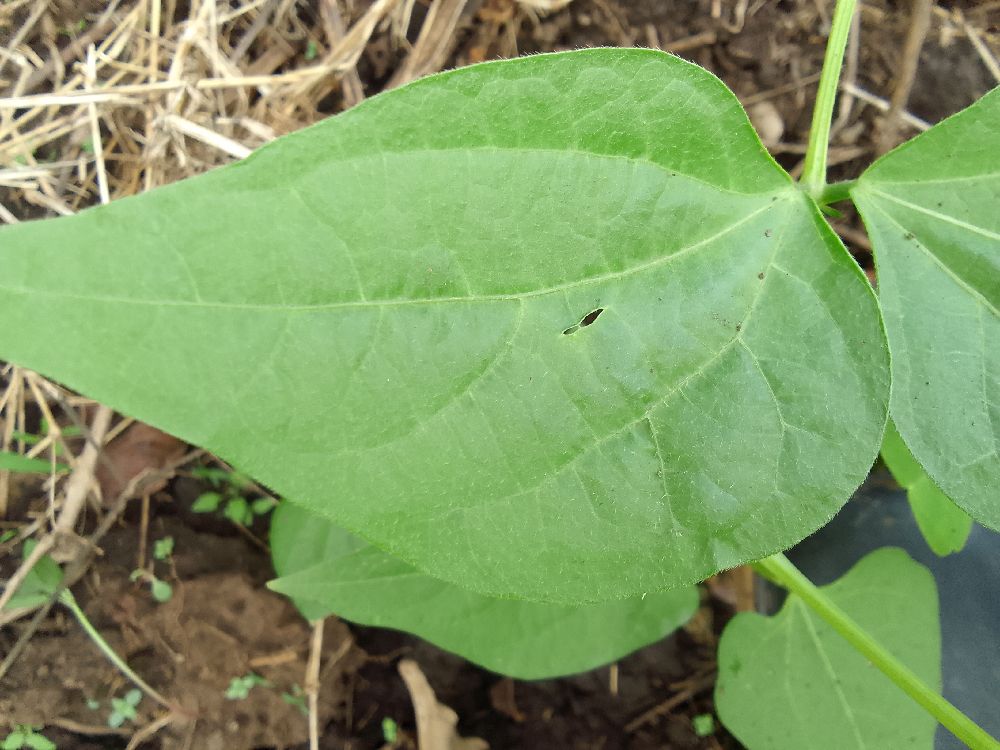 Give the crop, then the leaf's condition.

common bean, healthy
